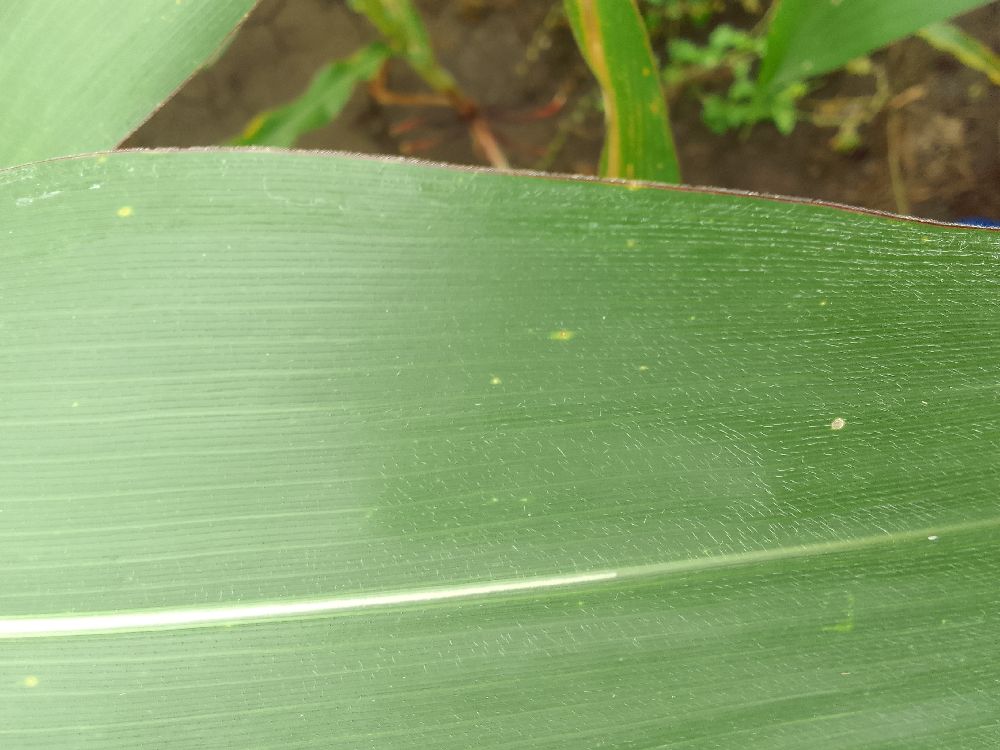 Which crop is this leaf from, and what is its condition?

maize, healthy
